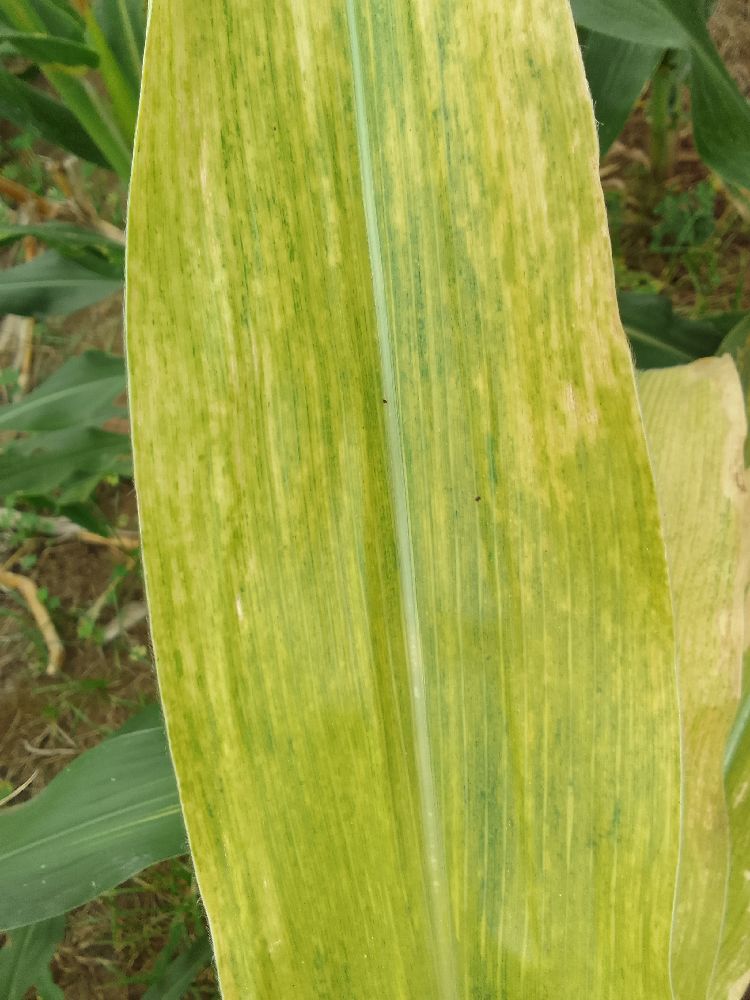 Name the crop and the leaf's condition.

maize, maize lethal necrosis
